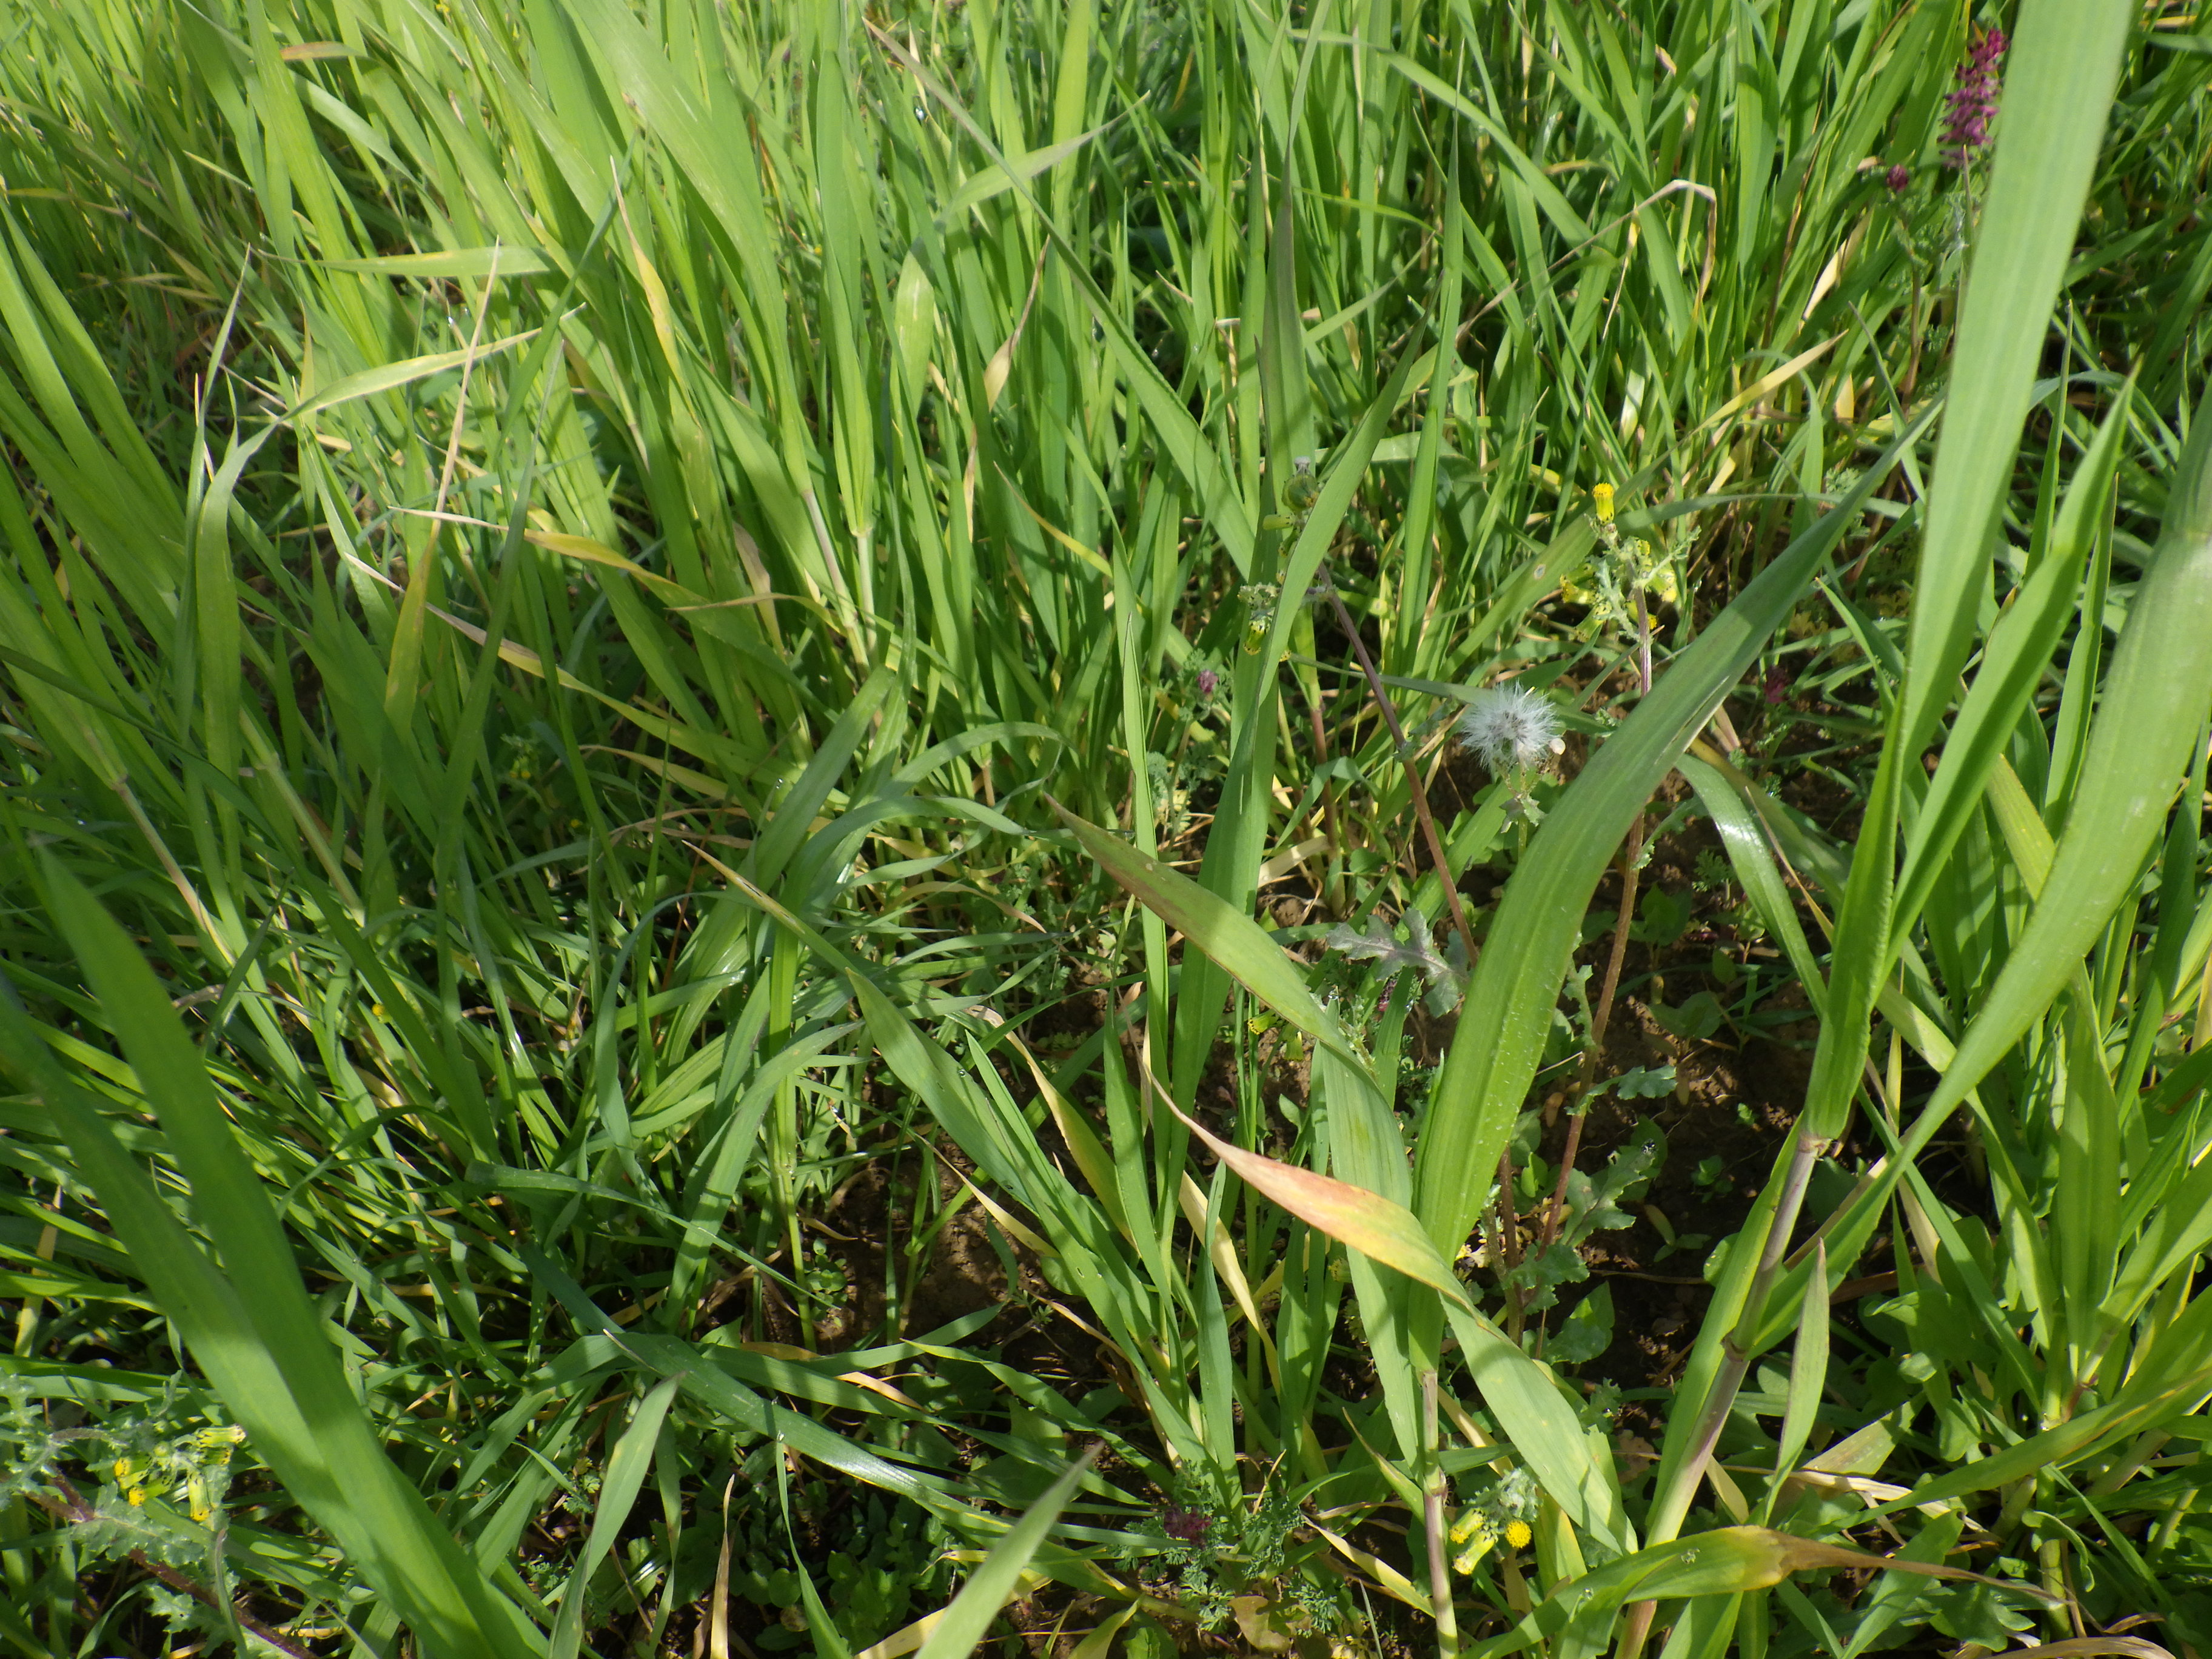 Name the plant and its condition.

wheat, phosphorous deficiency, septoria, unknown
